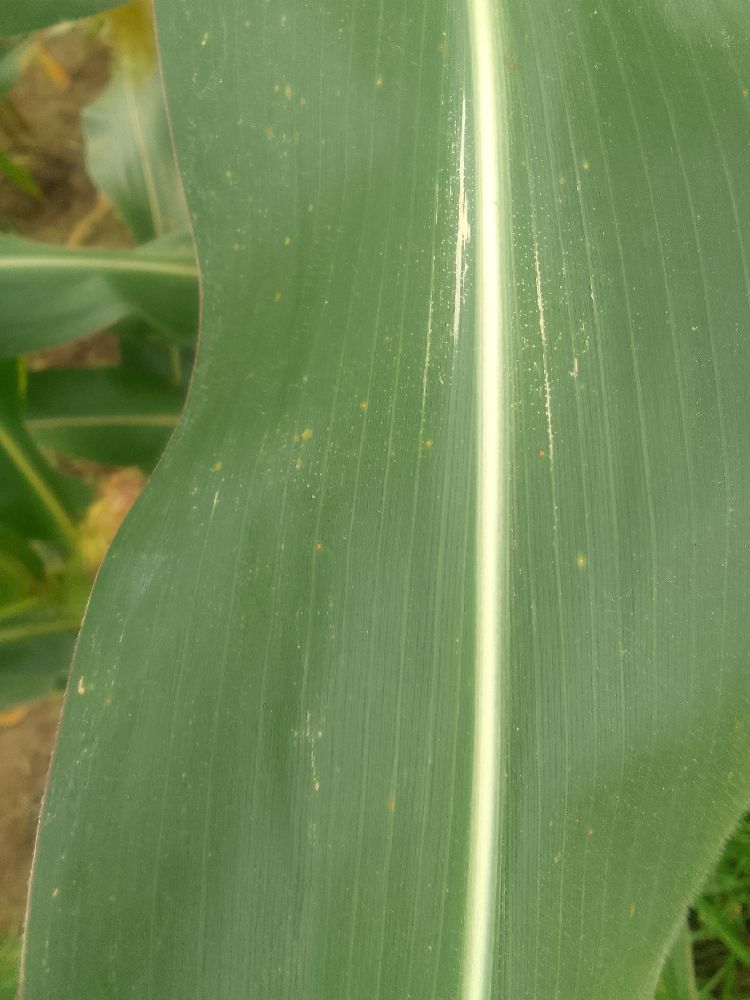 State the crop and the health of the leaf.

maize, healthy
